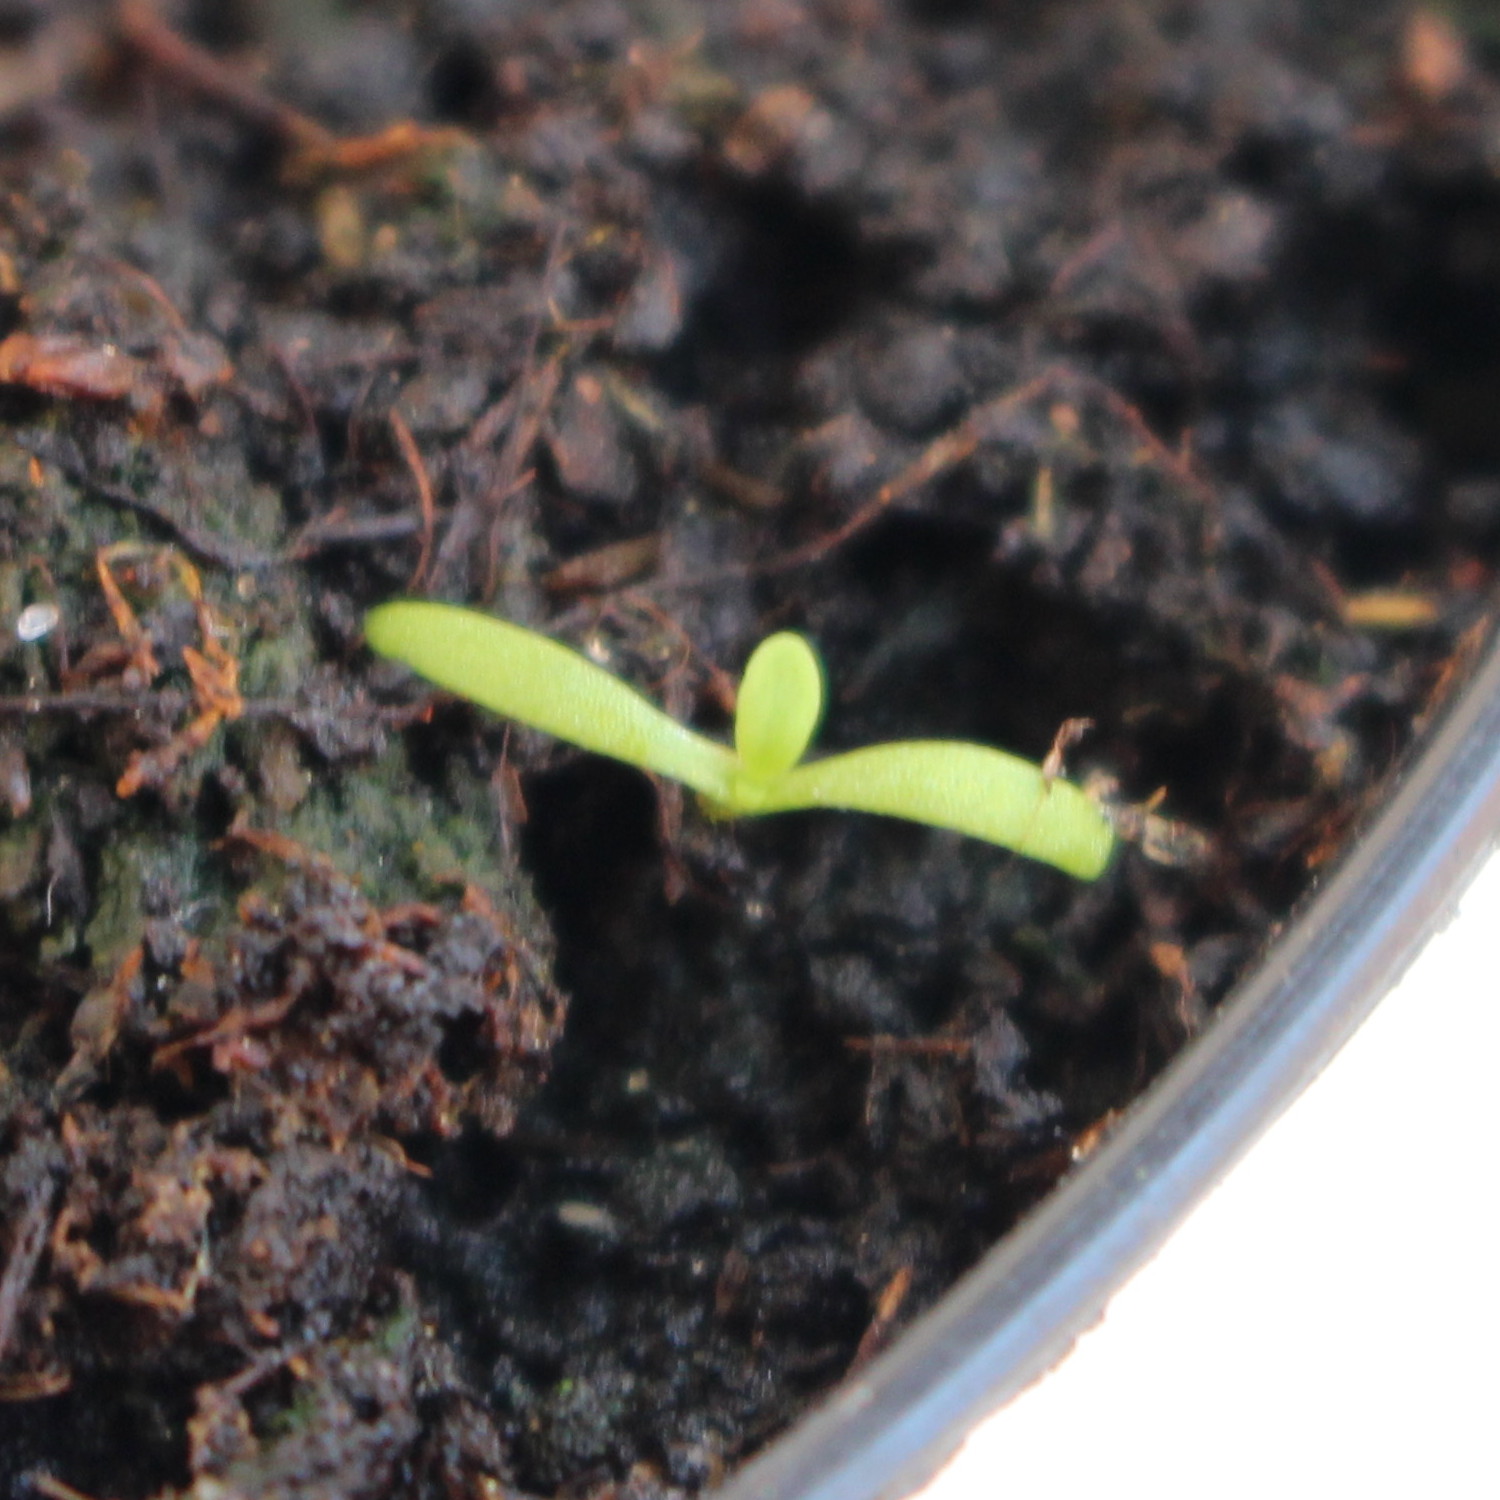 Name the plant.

Papaver rhoeas
